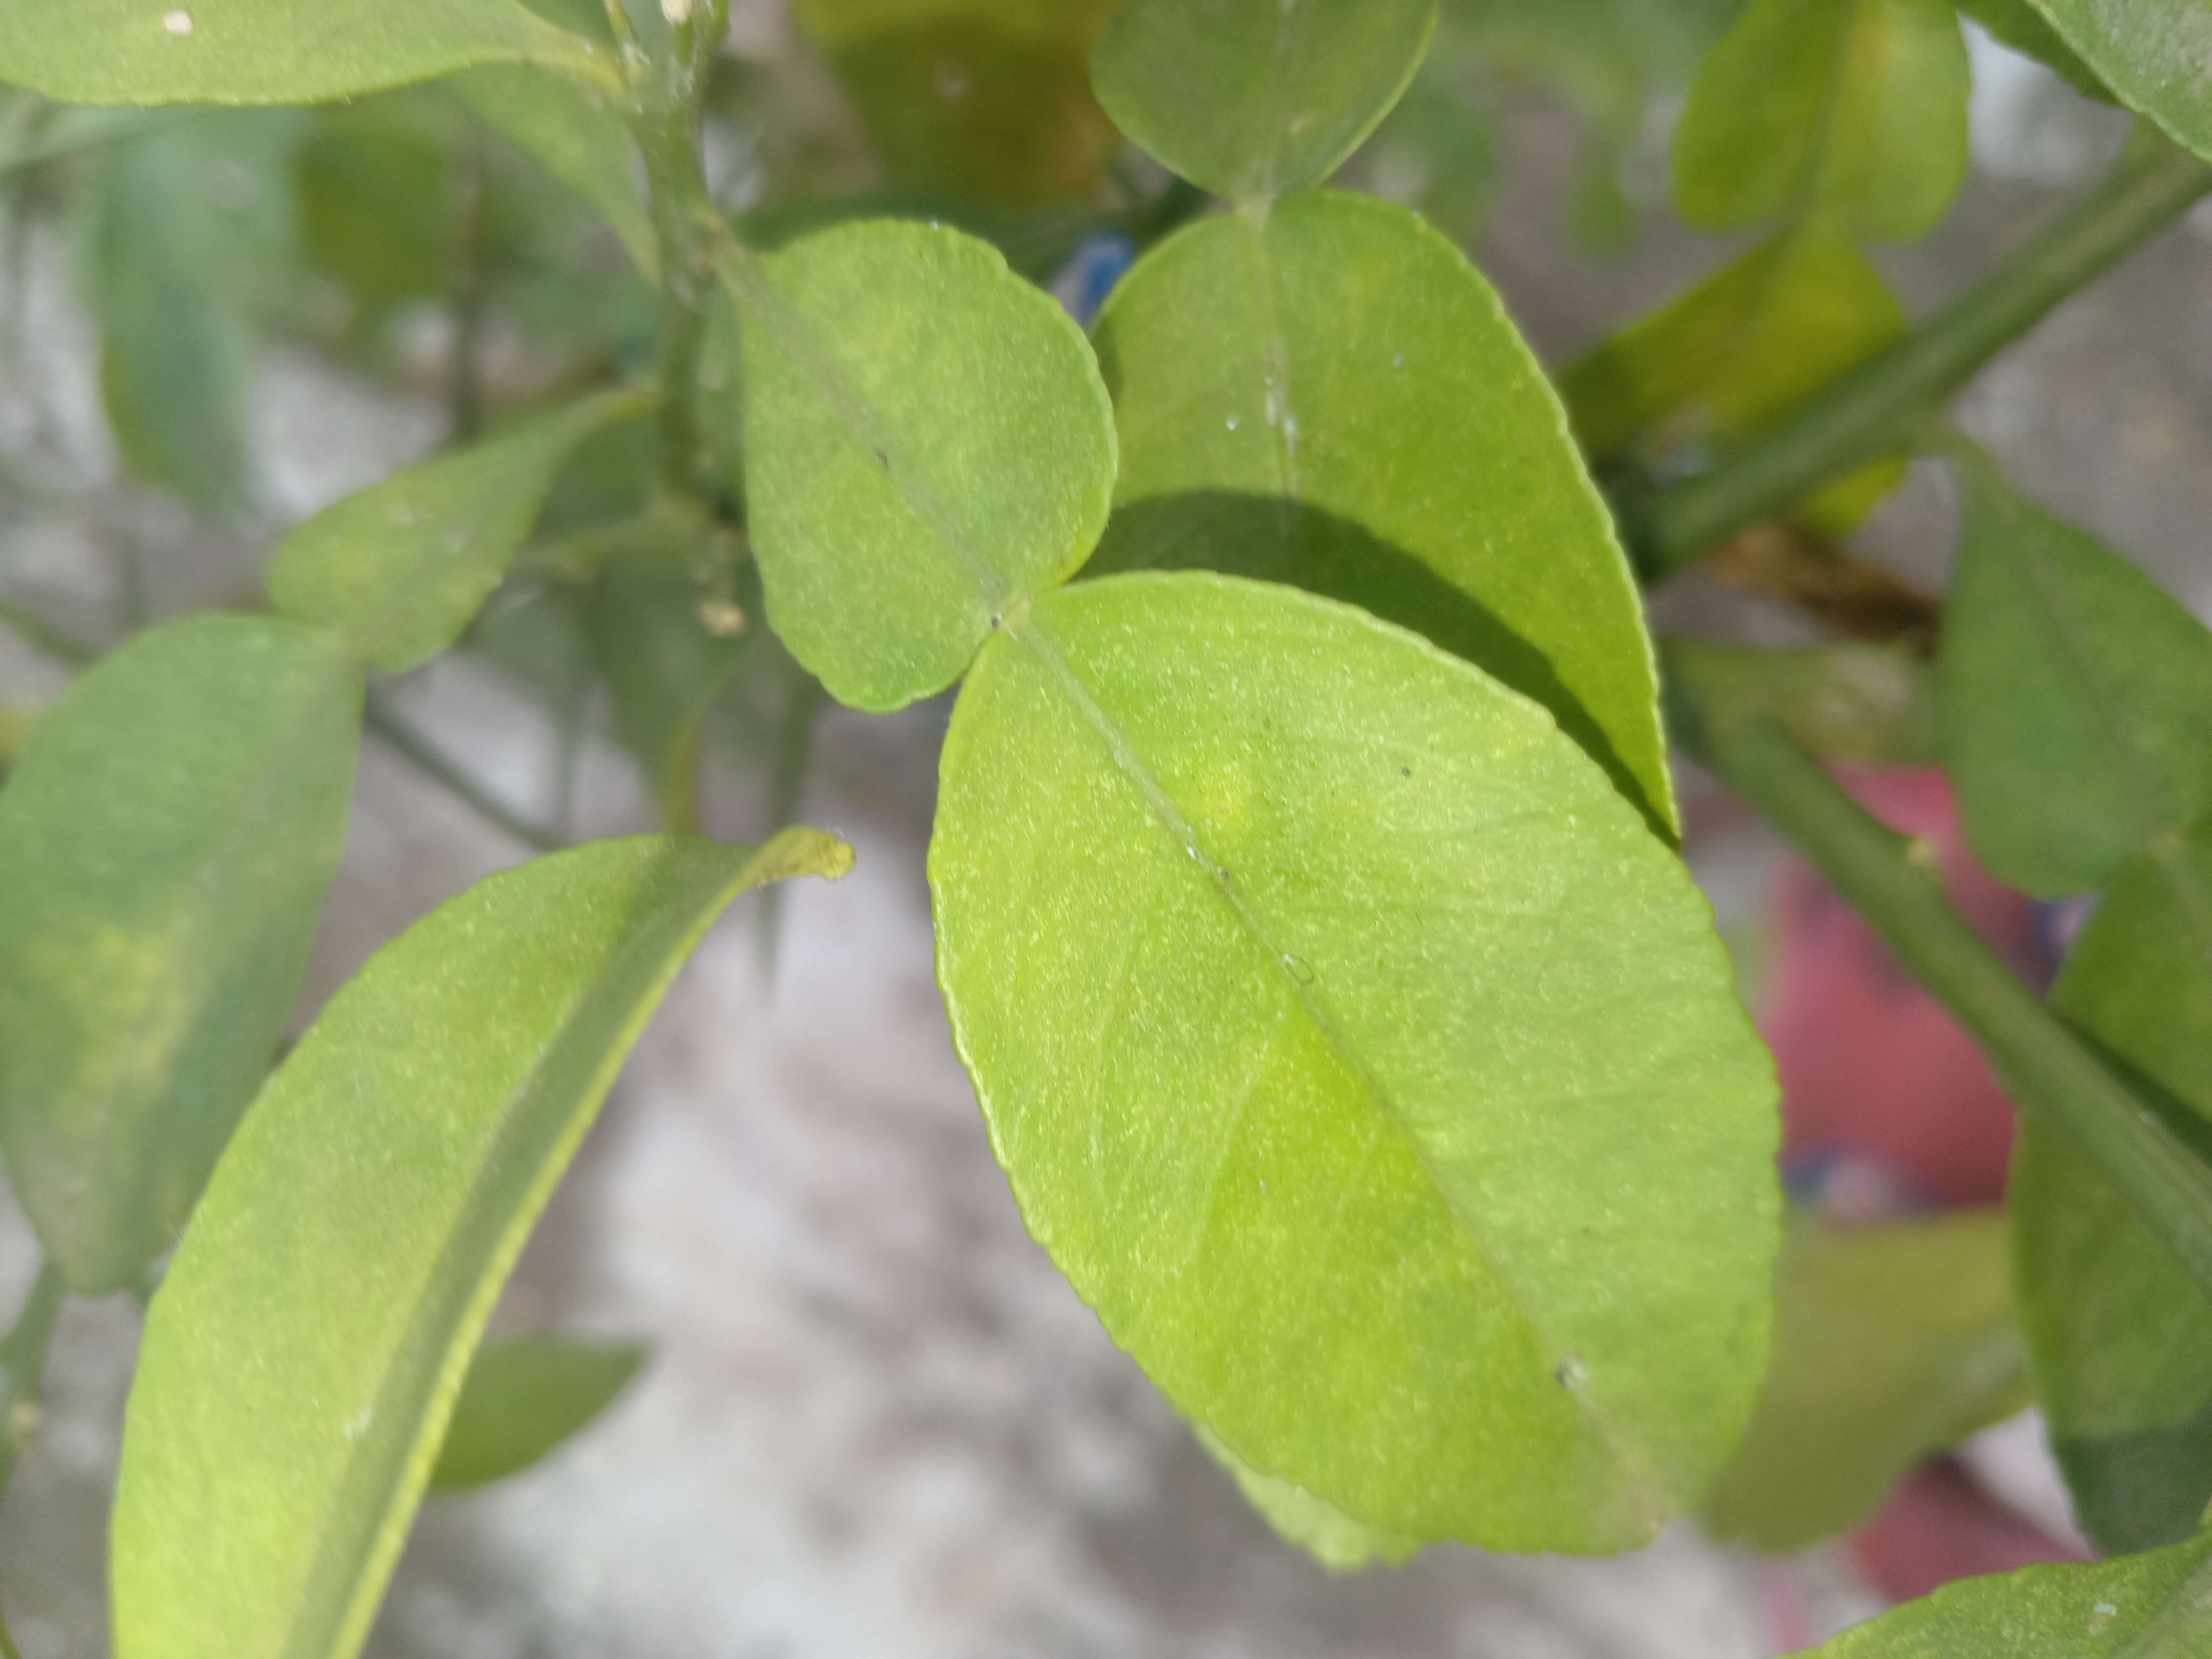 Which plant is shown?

lemon
